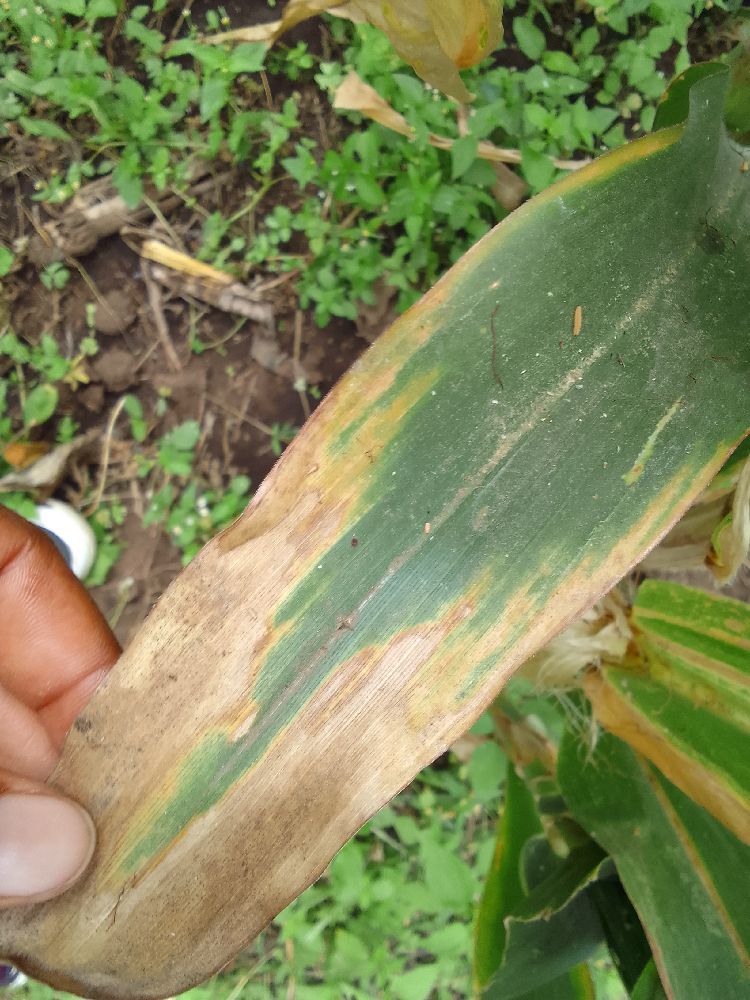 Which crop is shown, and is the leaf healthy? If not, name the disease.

maize, maize lethal necrosis
